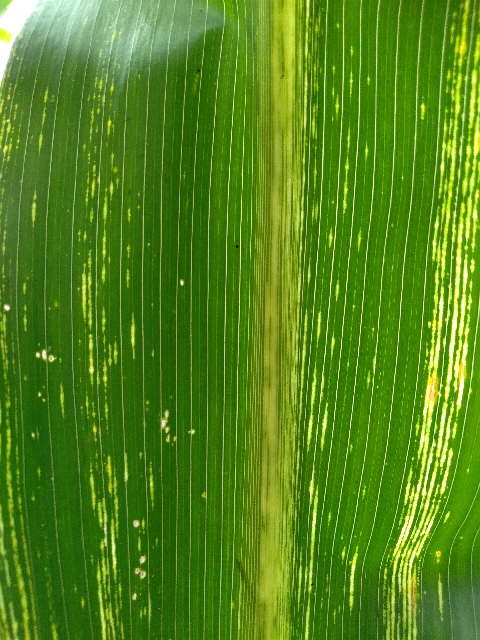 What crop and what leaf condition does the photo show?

maize, maize streak virus
